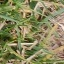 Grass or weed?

grass
